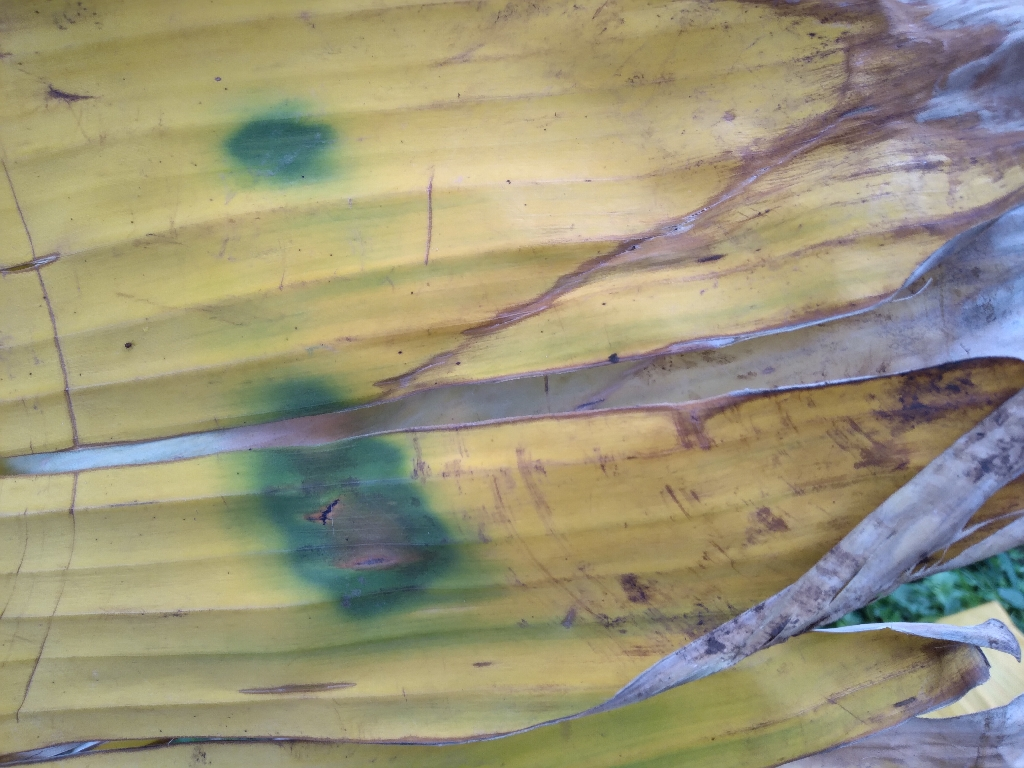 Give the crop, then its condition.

banana, fusarium wilt race 1
